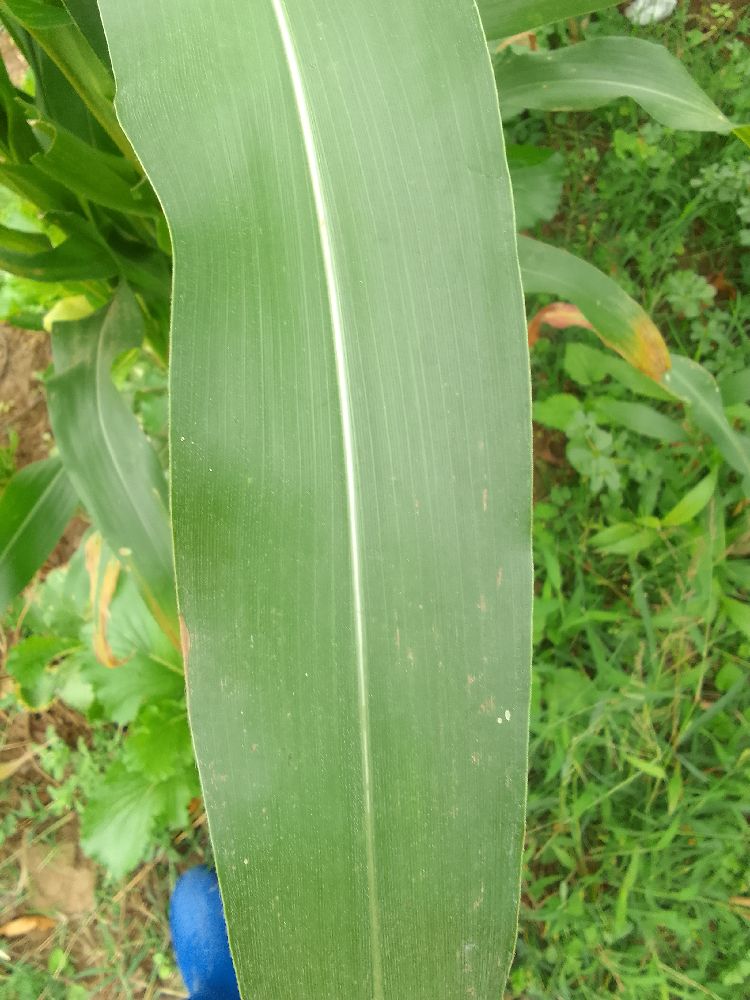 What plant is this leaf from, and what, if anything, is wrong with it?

maize, healthy
